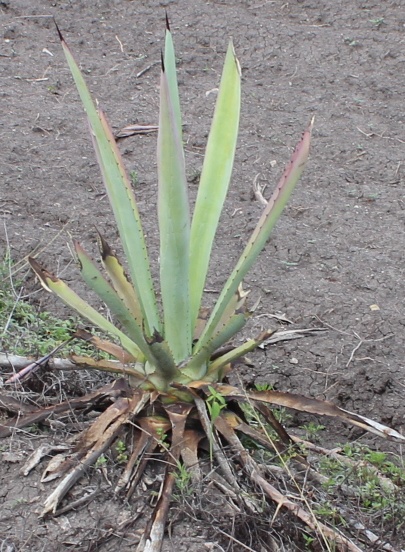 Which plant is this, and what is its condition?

agave, sick
